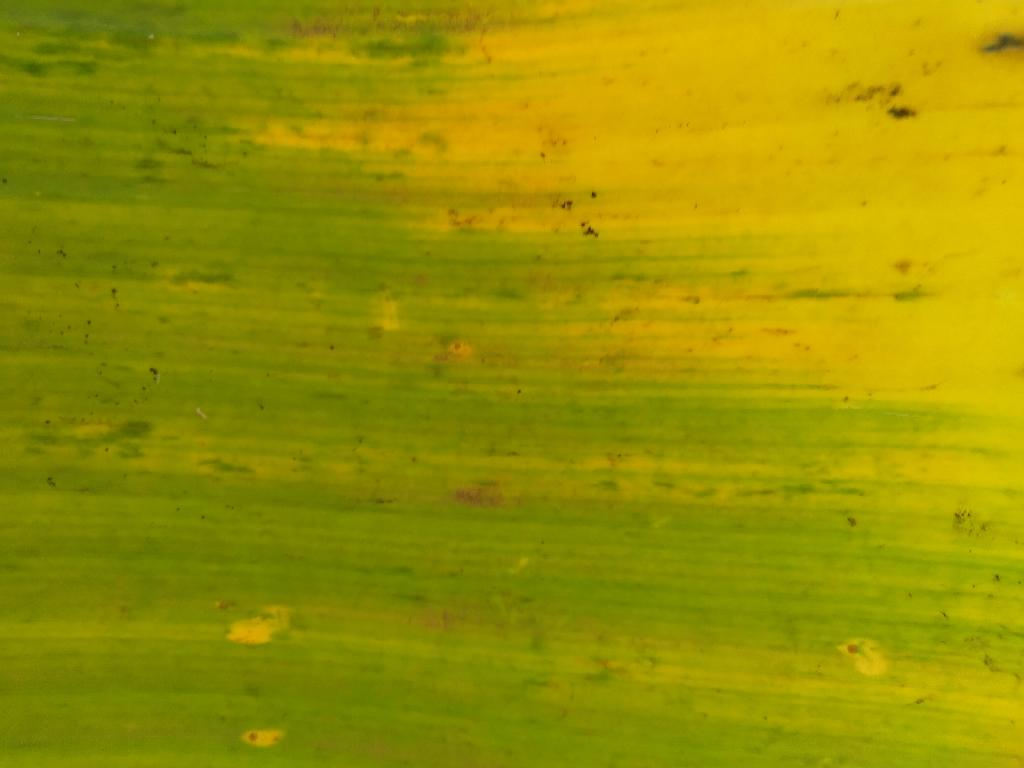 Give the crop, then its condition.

banana, fusarium wilt race 1
